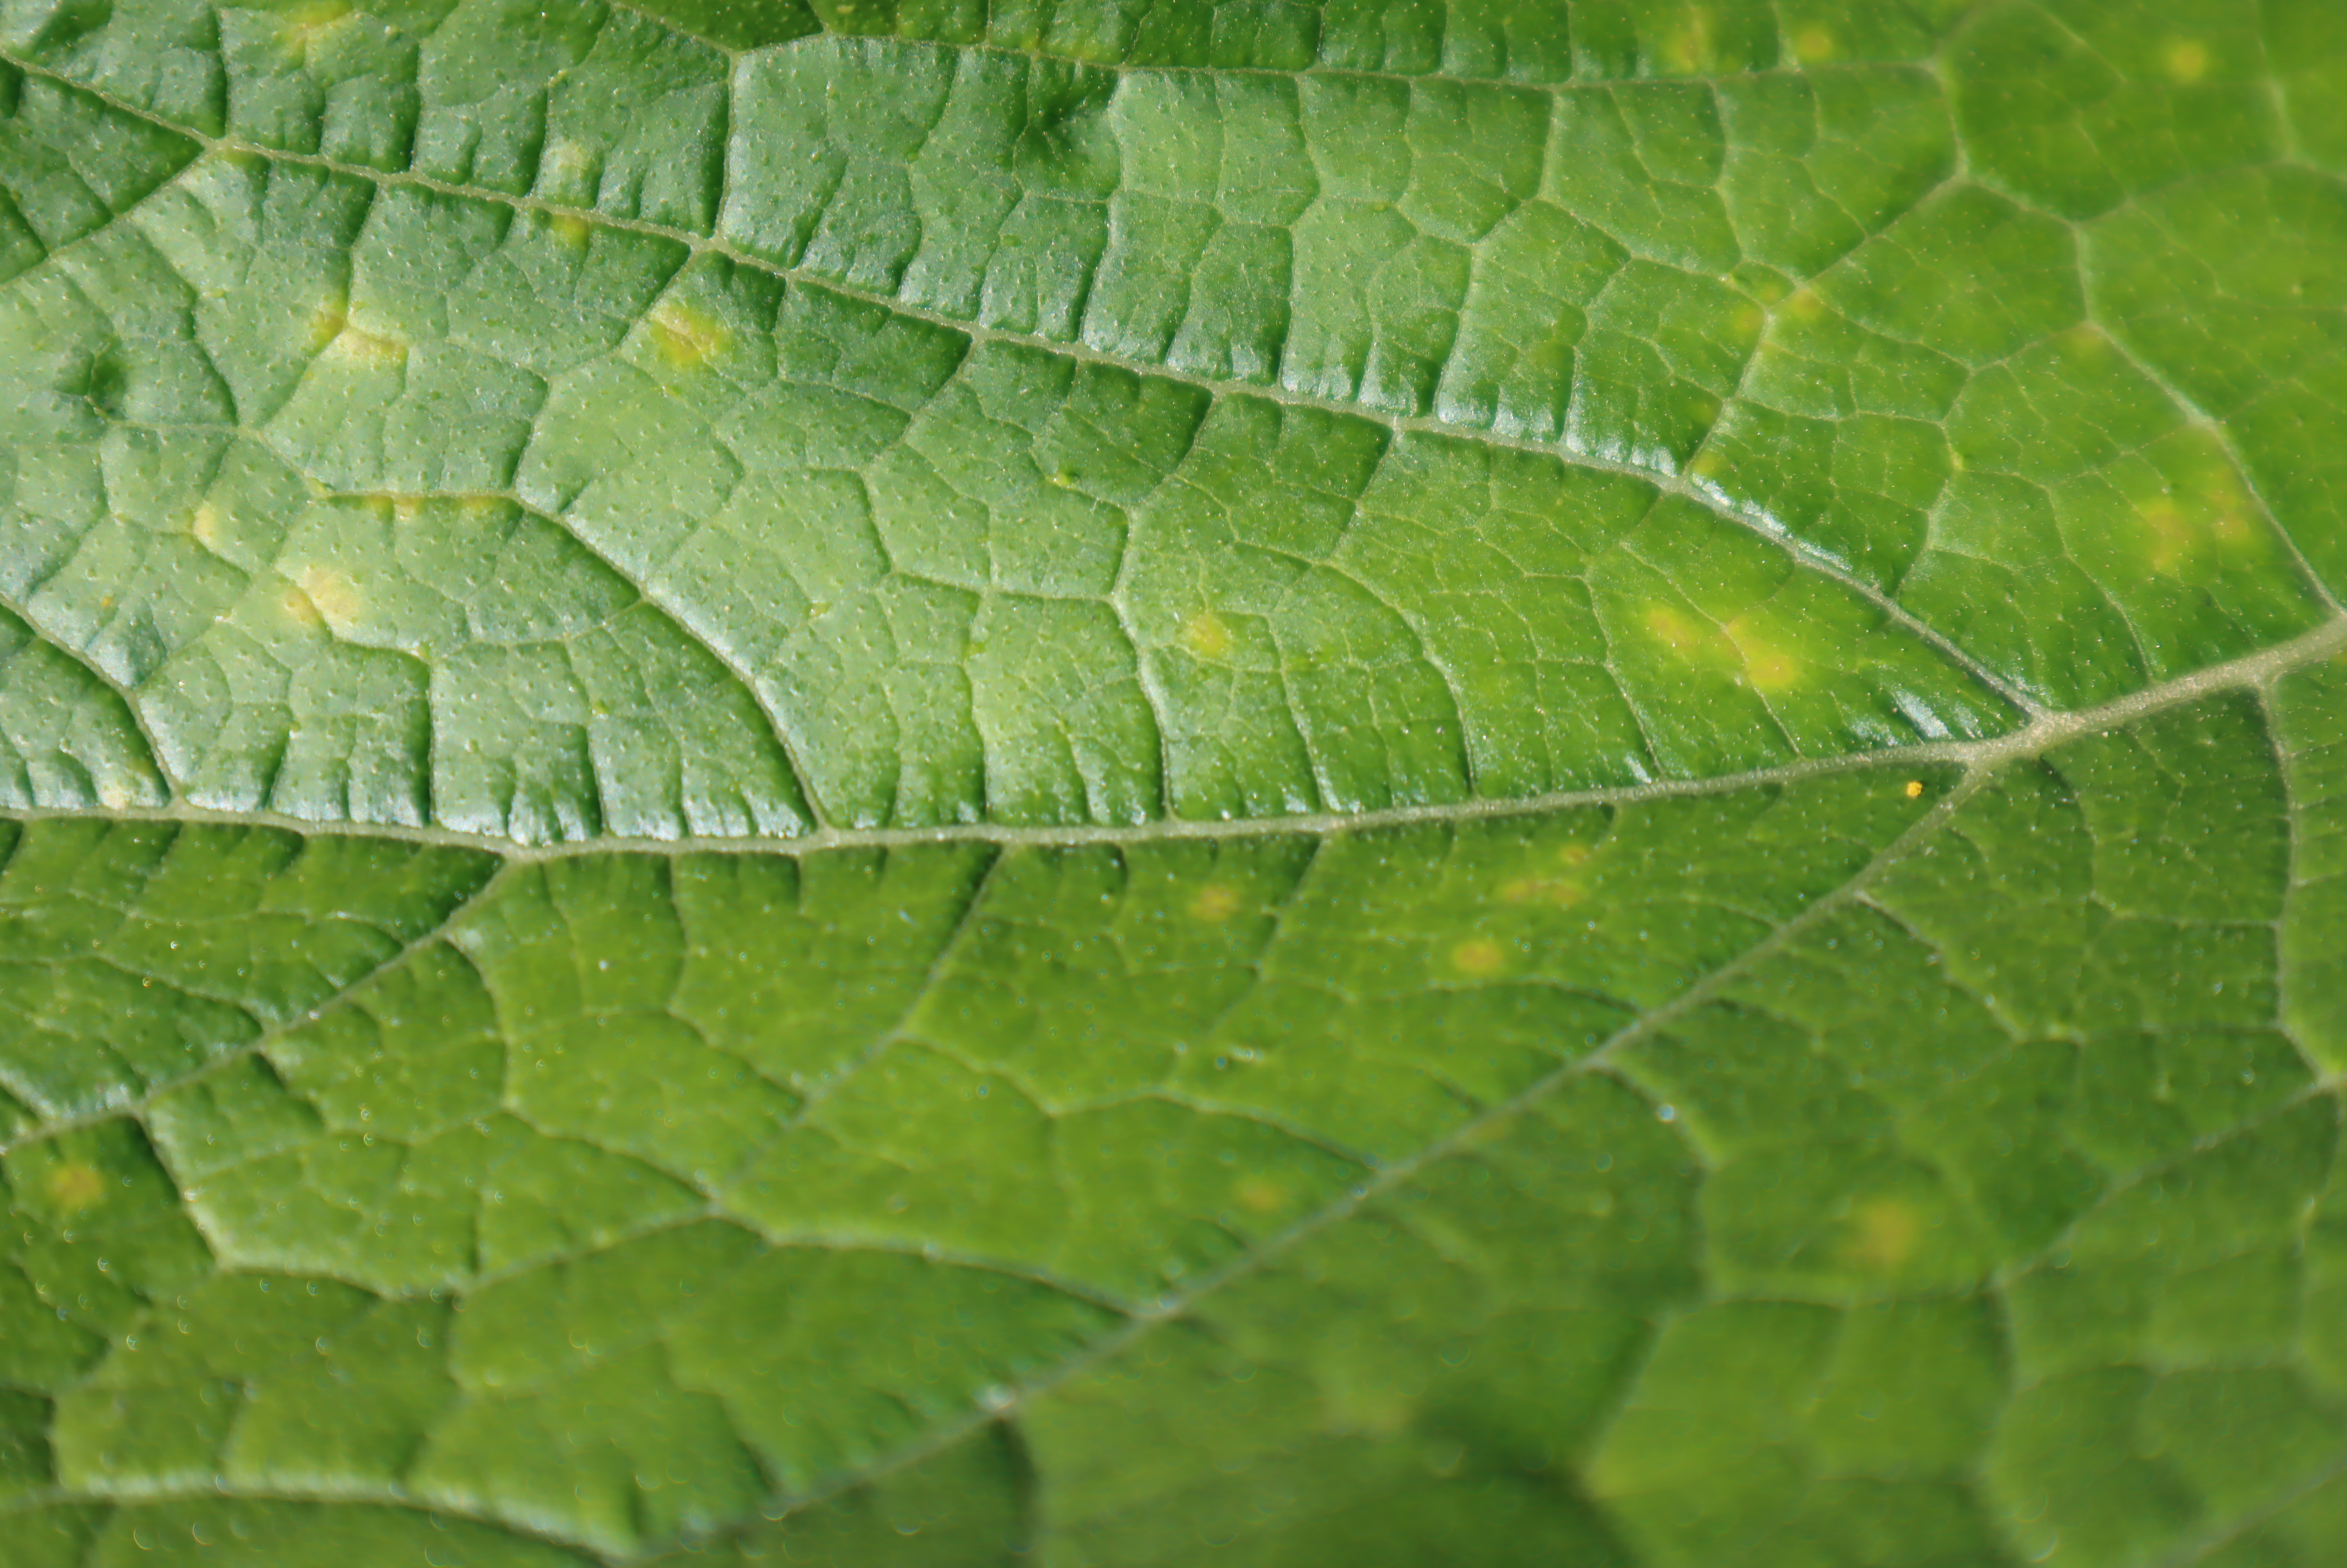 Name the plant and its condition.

zucchini, bacterial leaf spot
